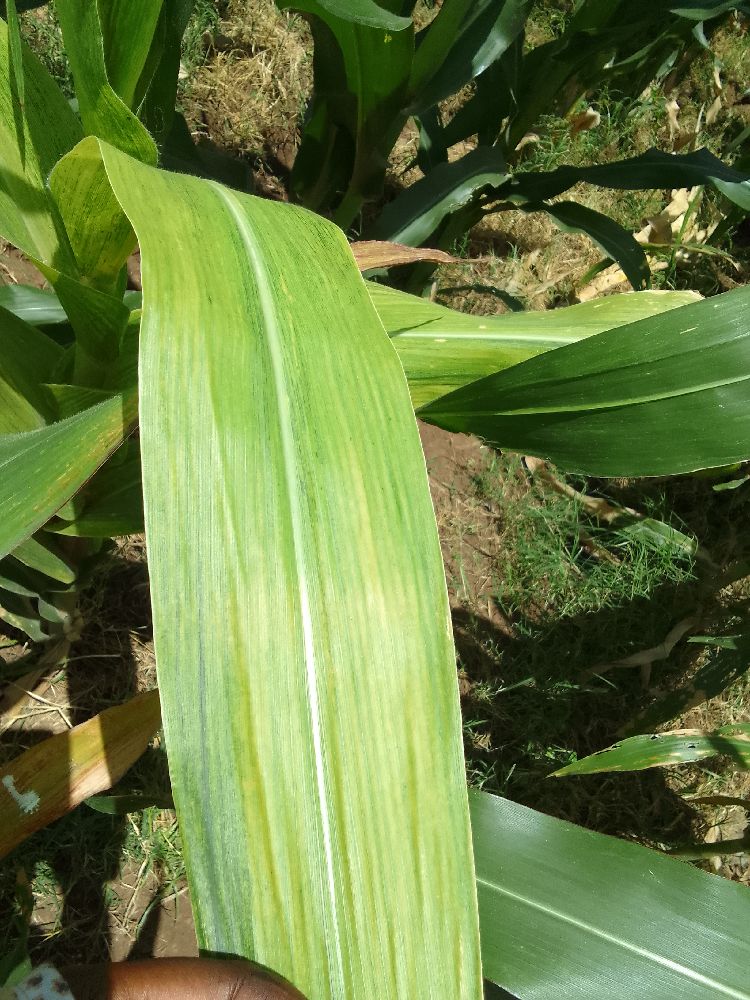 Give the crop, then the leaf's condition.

maize, maize lethal necrosis
